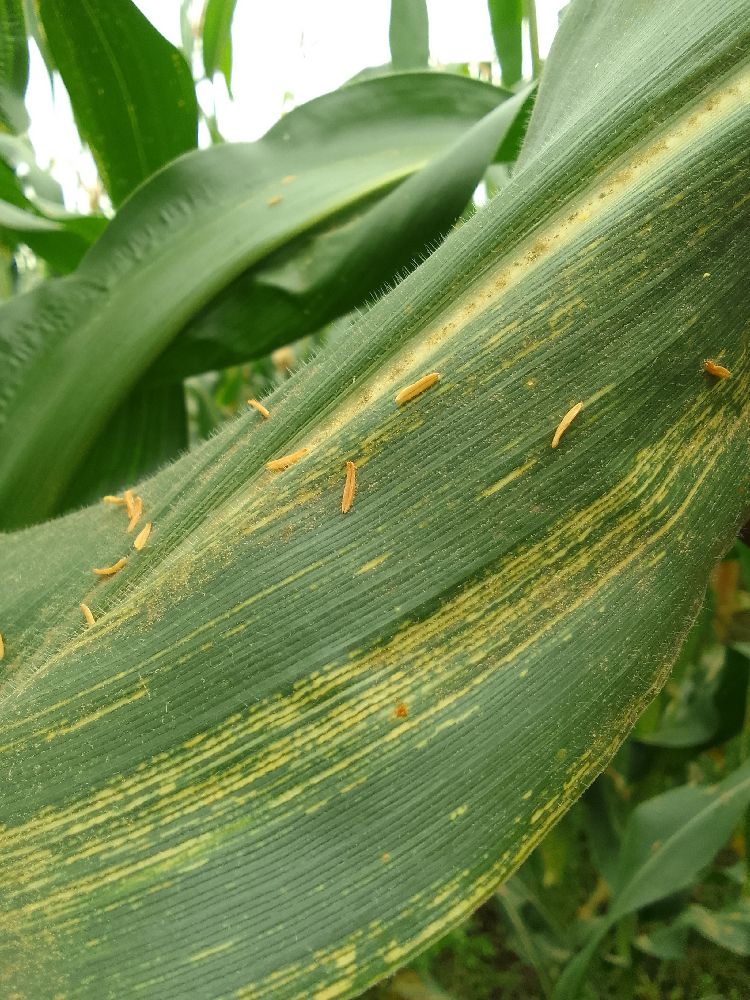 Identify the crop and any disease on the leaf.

maize, maize streak virus
